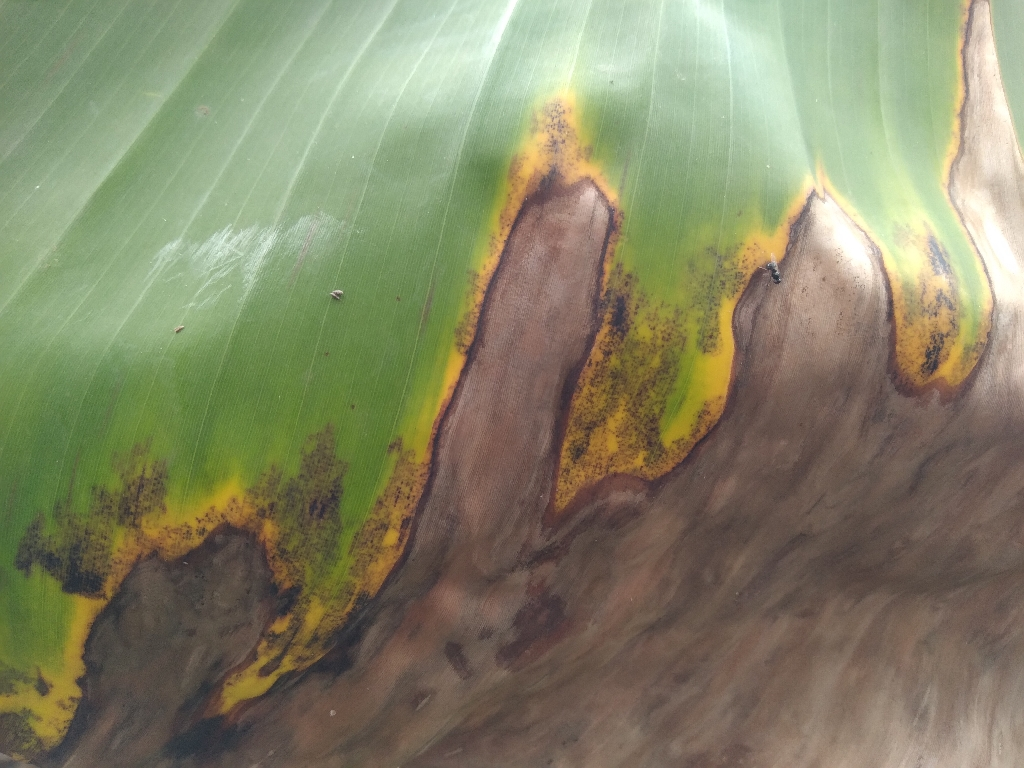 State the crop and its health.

banana, black sigatoka
